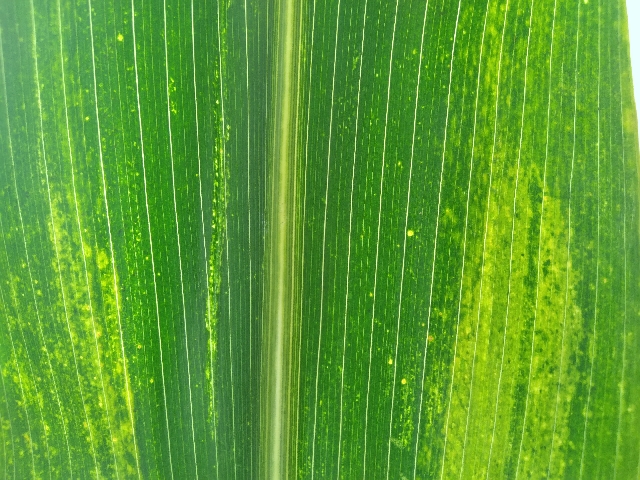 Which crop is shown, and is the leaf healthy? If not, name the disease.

maize, maize lethal necrosis
